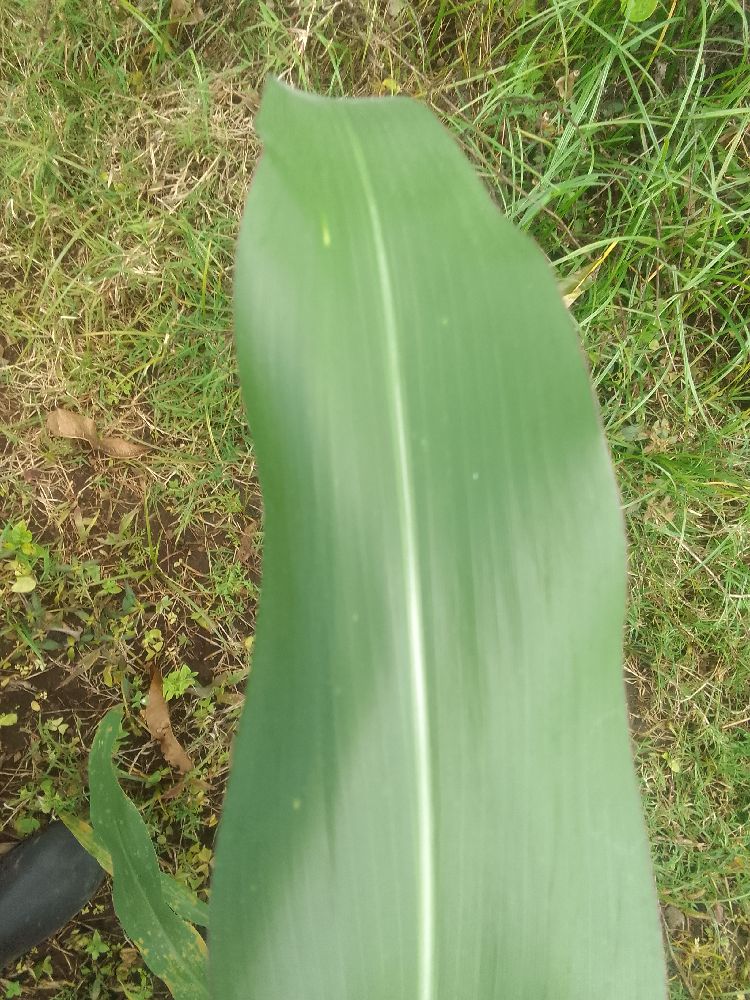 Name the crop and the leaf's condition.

maize, healthy
